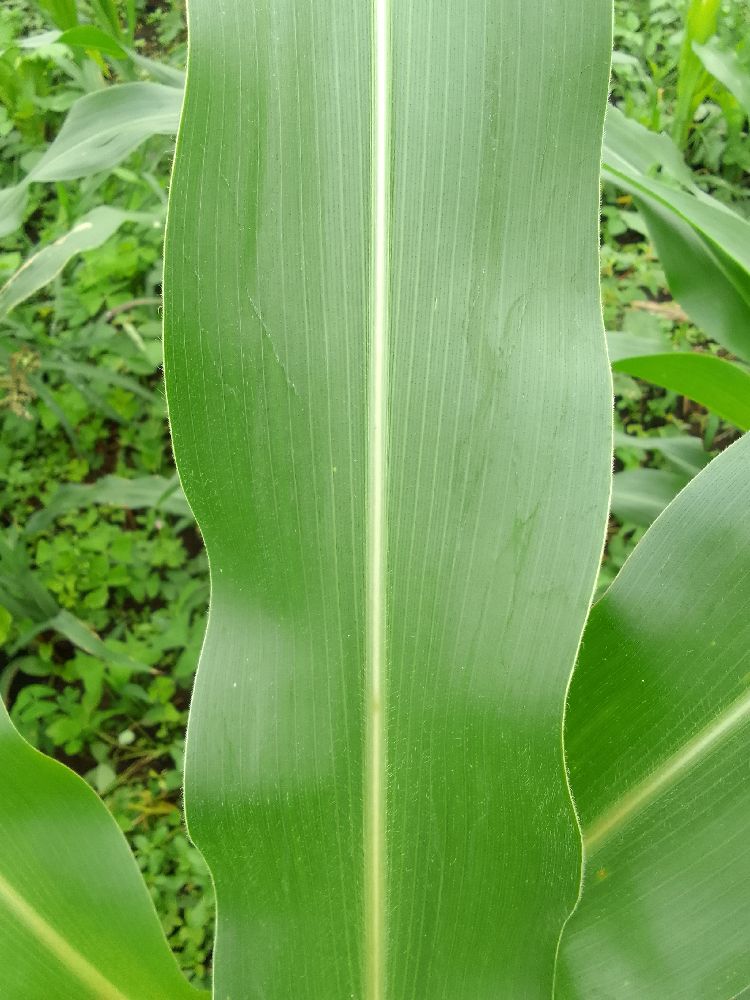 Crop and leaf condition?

maize, healthy
